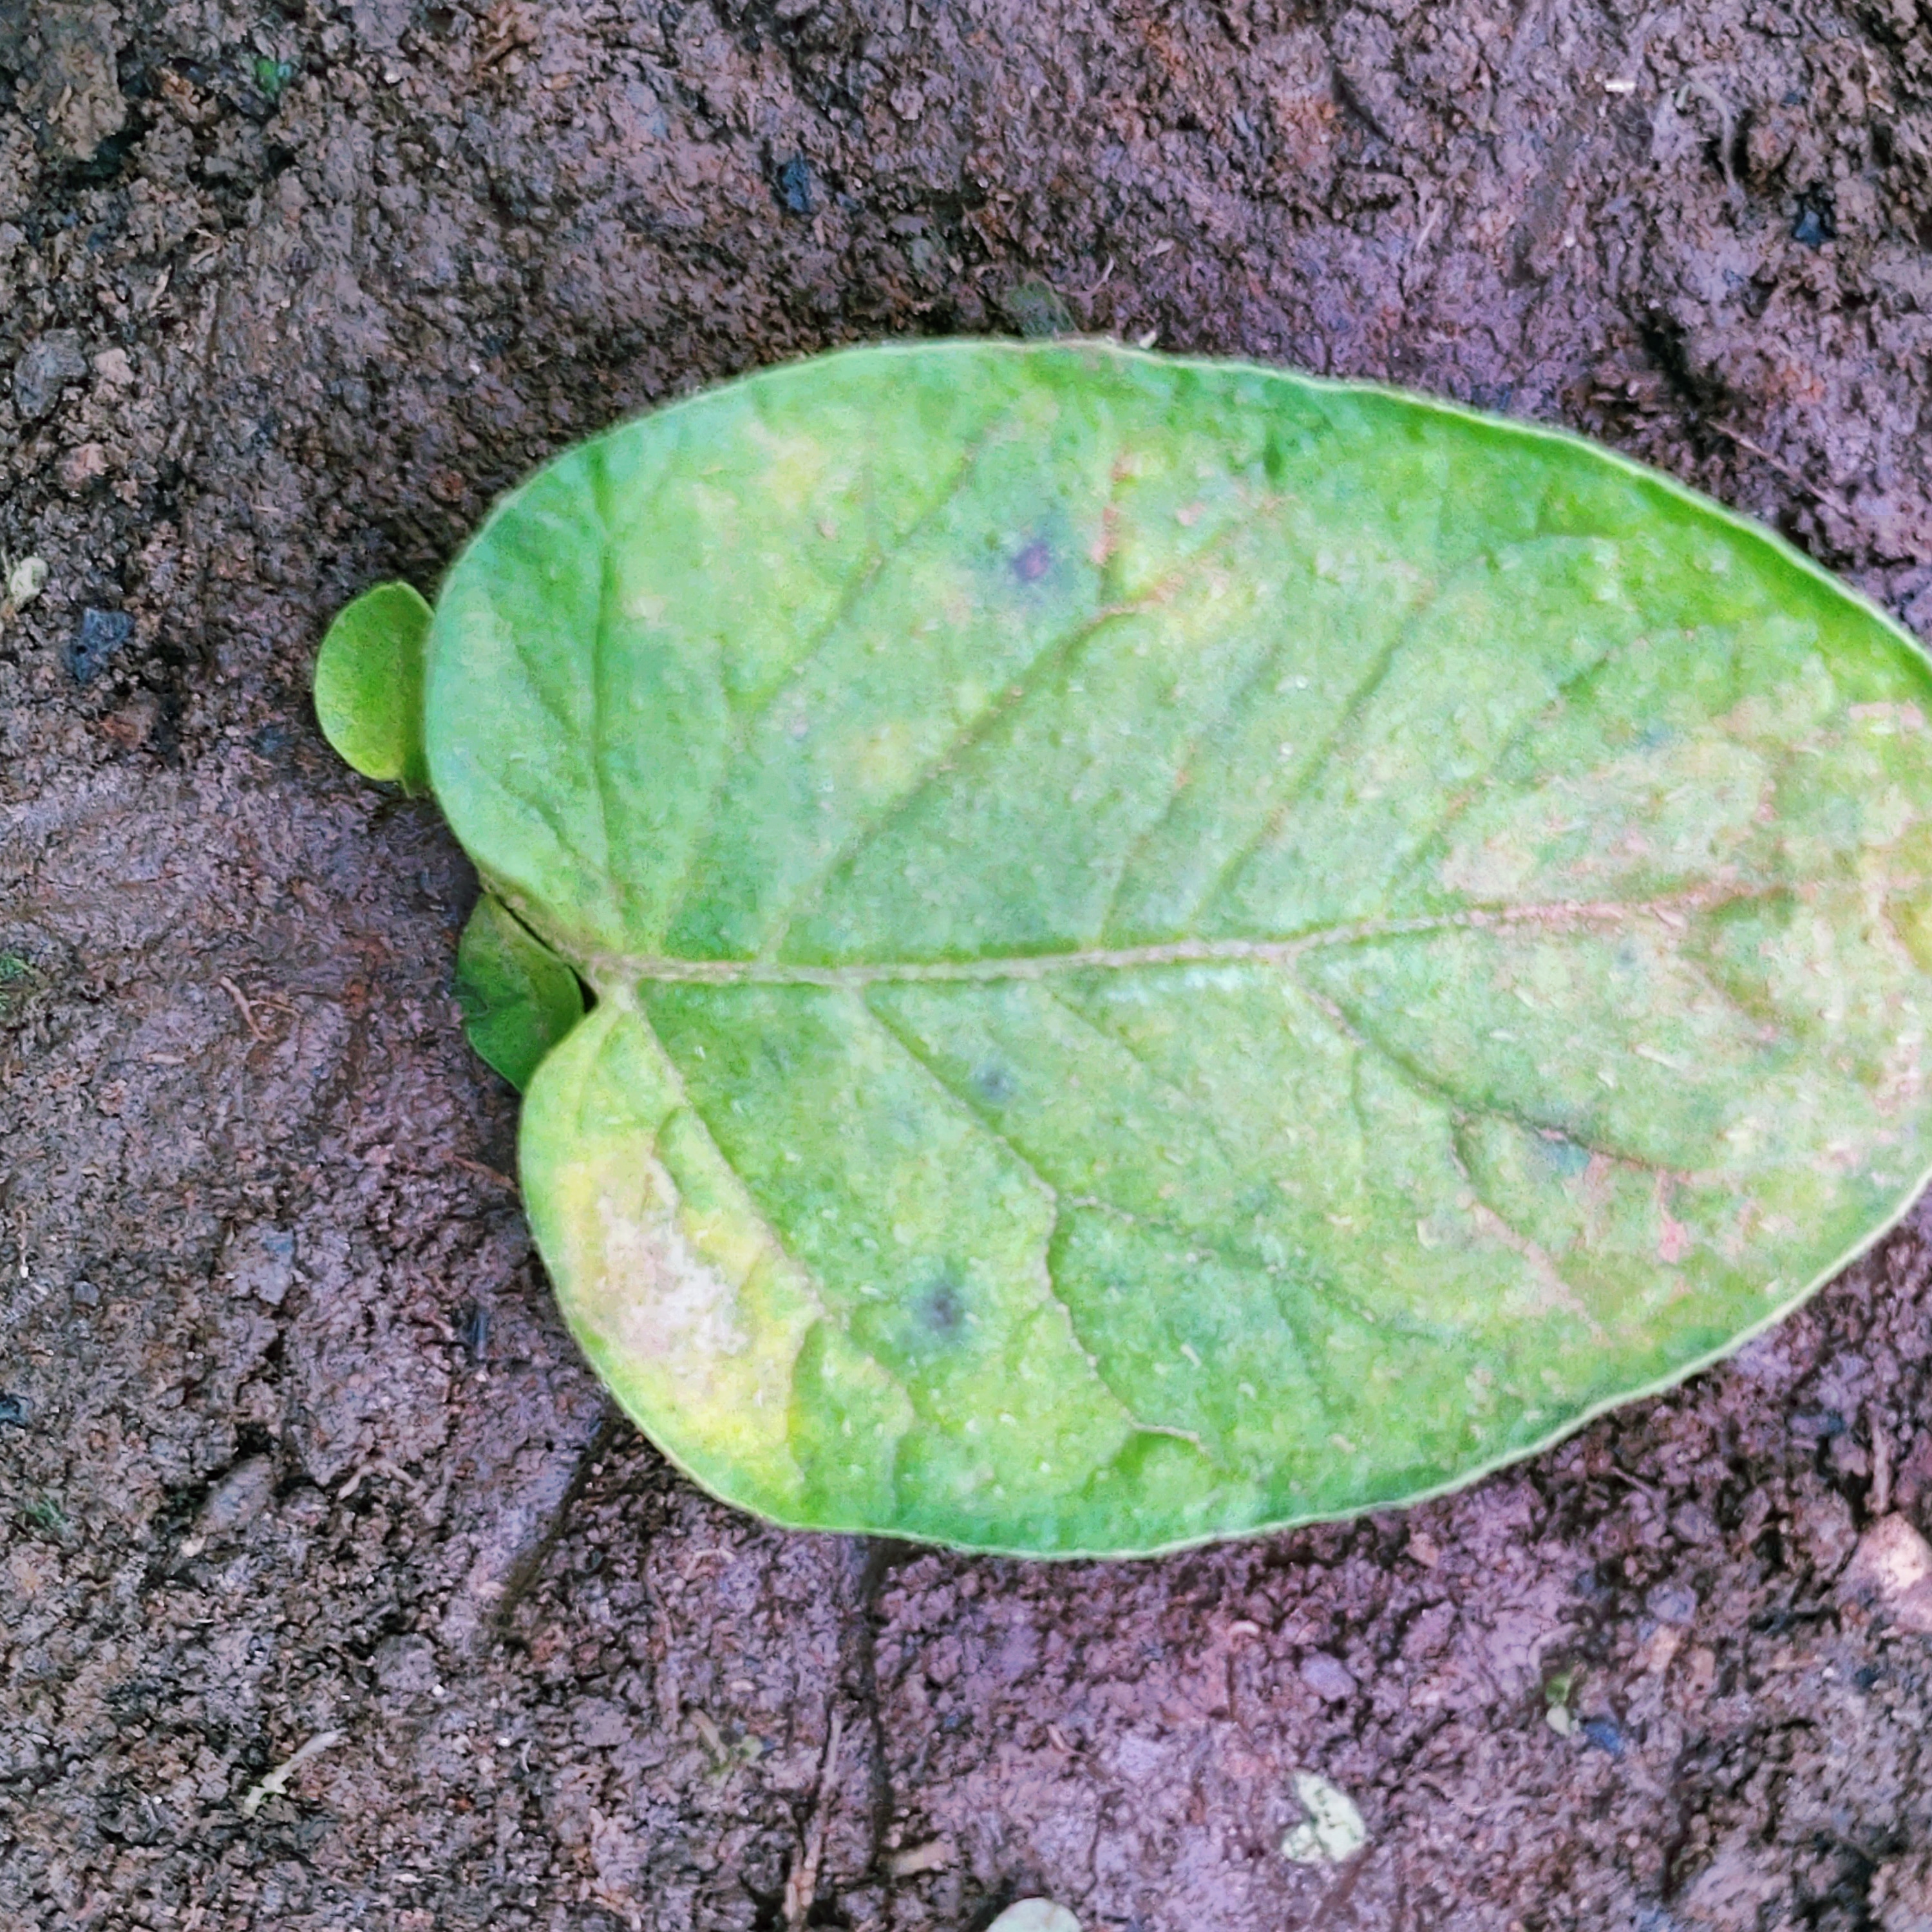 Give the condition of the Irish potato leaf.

late blight
